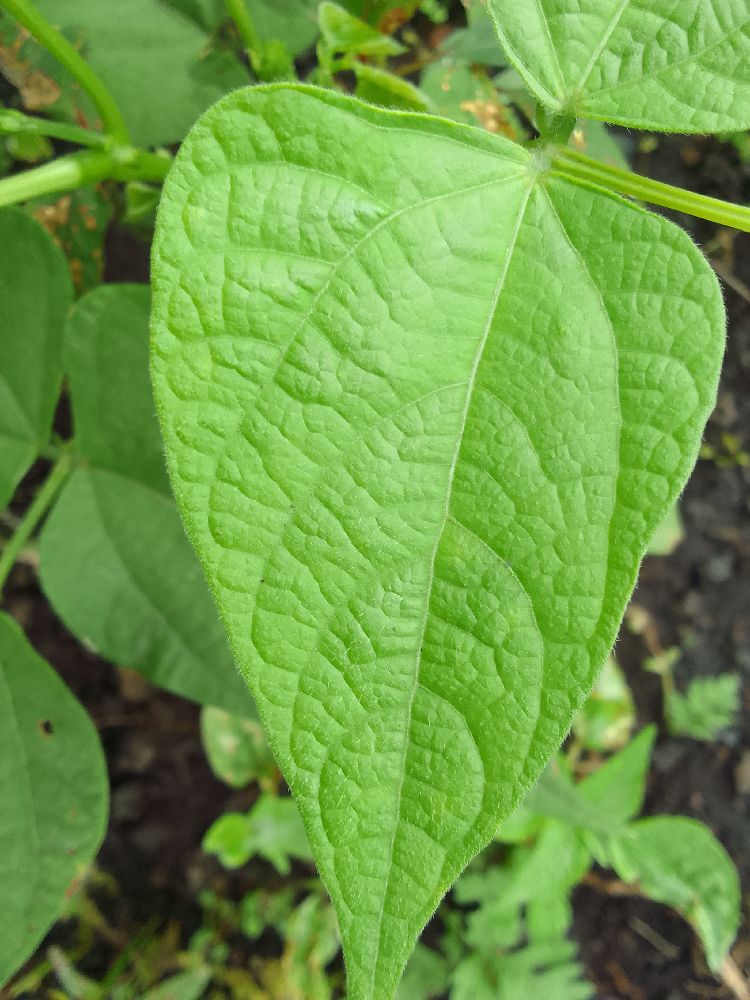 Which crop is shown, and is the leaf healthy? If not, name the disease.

common bean, healthy
